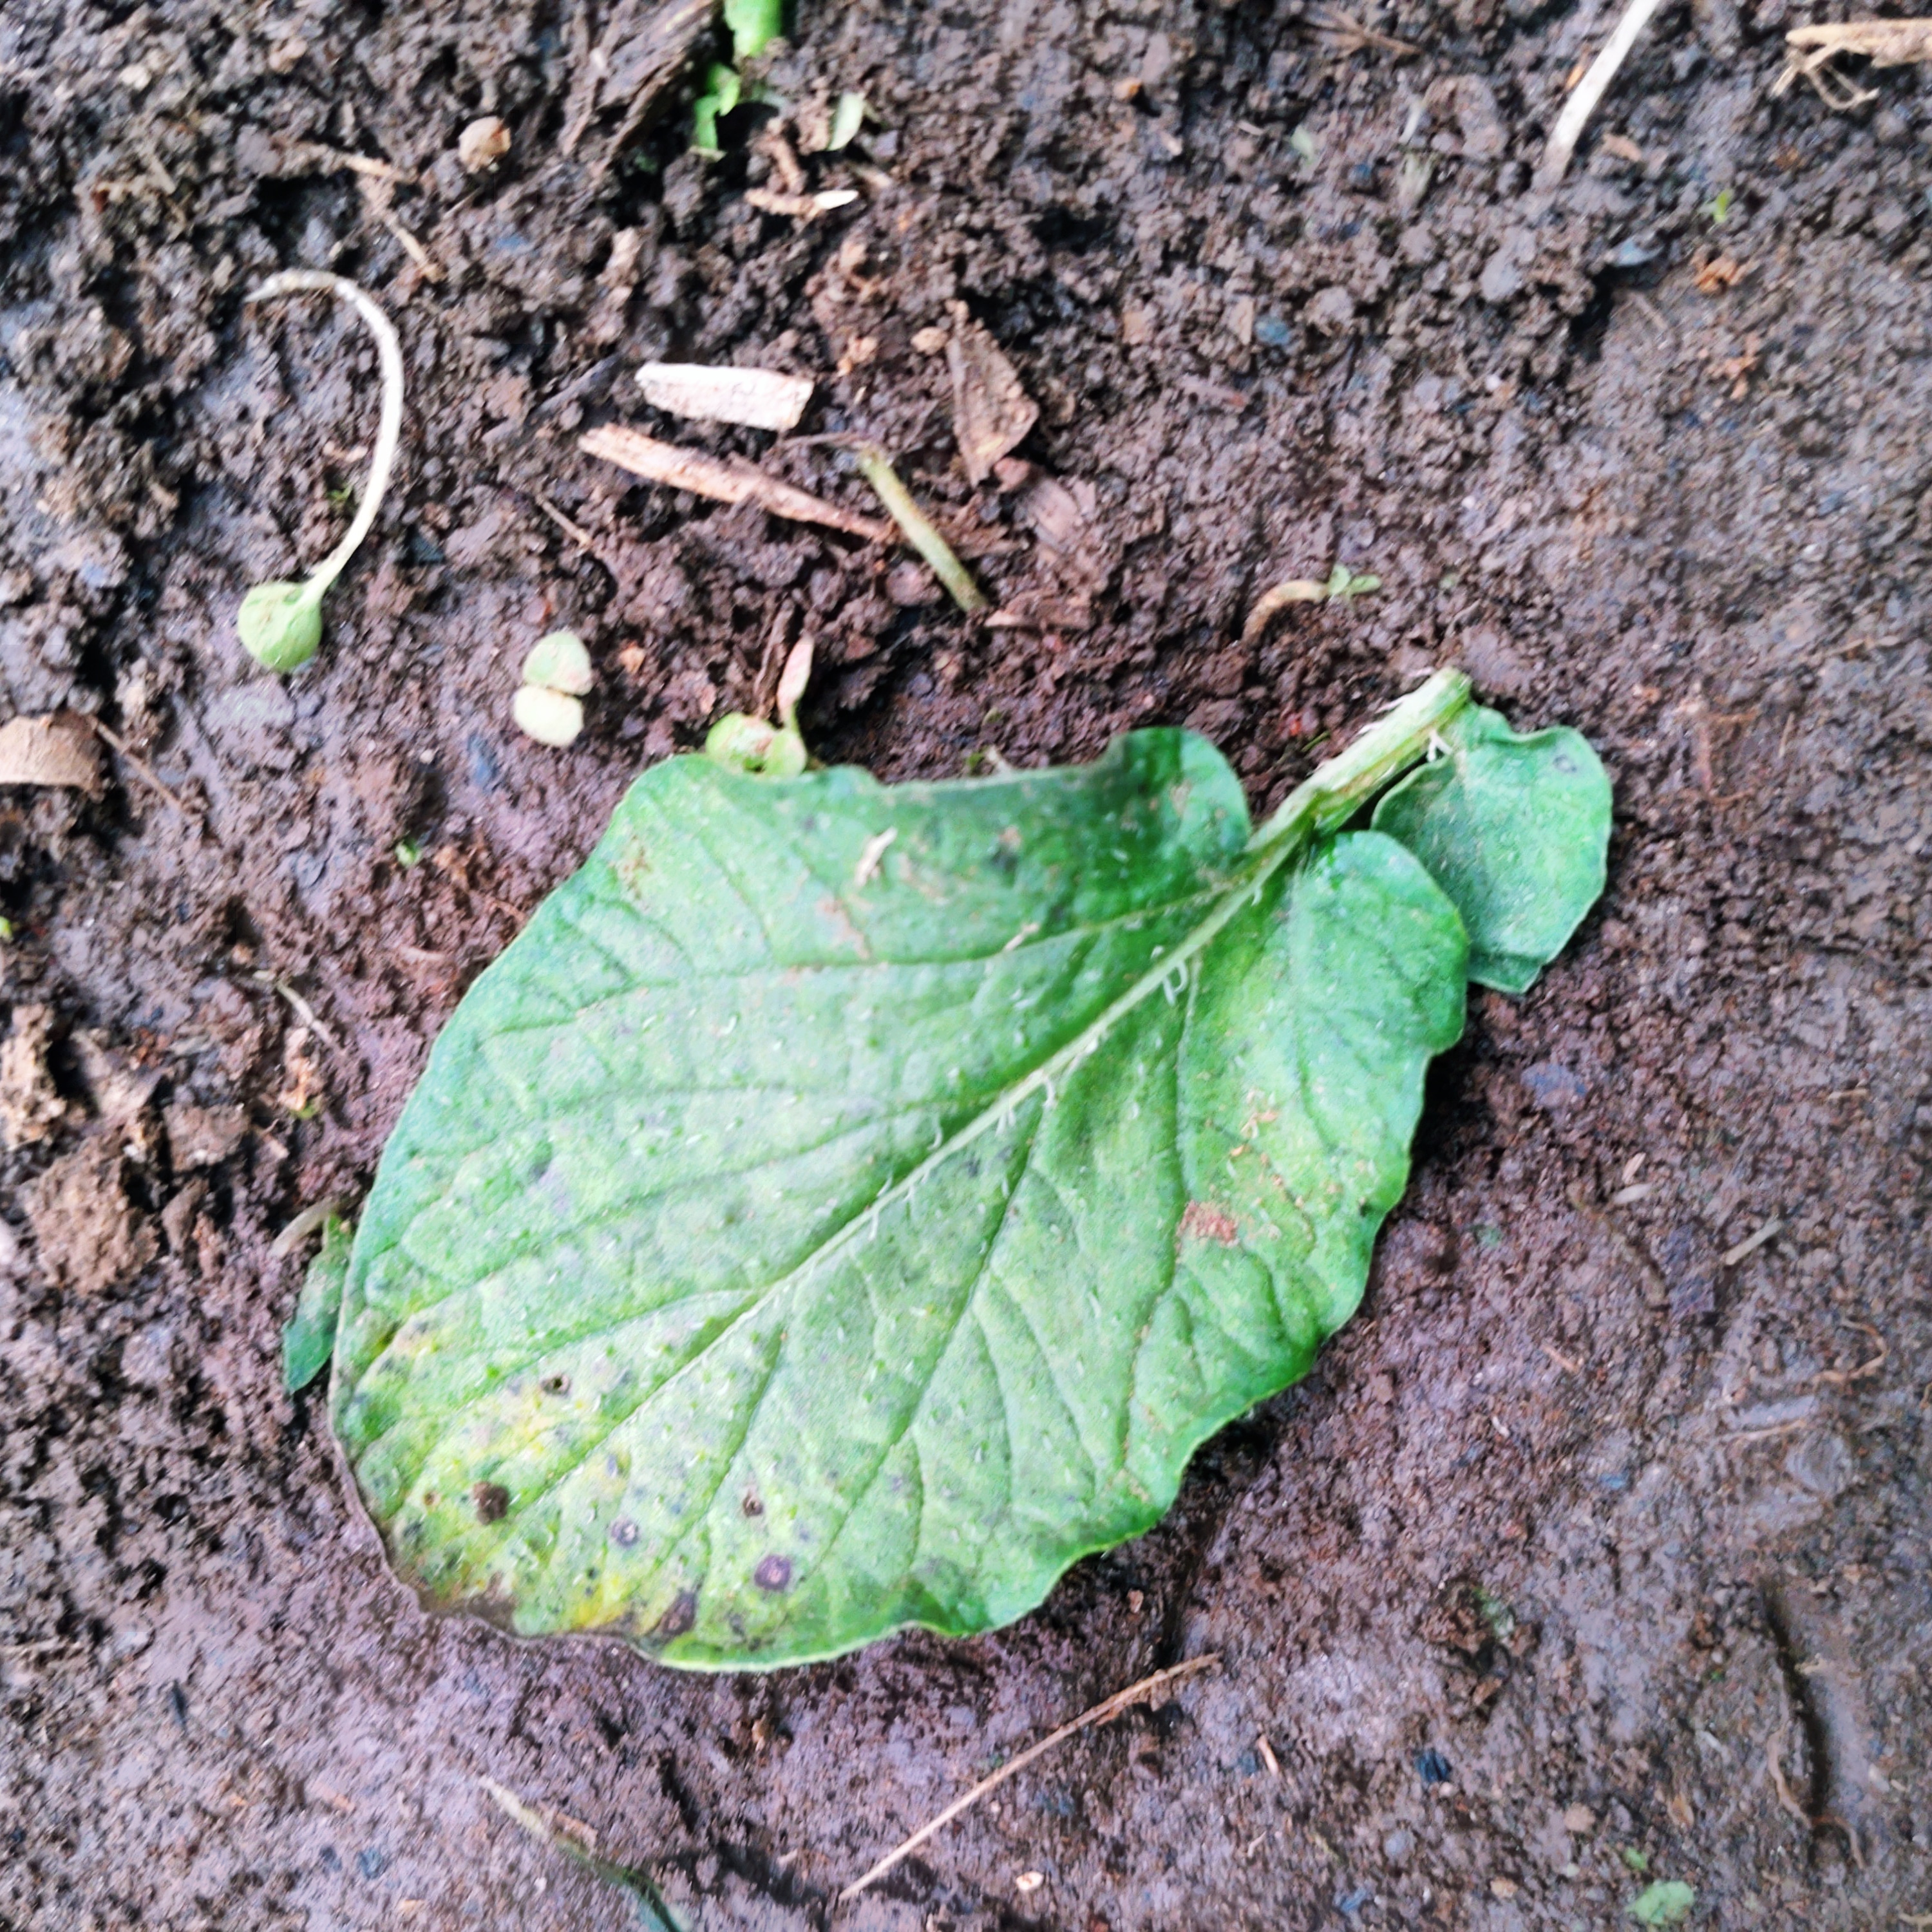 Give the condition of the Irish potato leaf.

late blight
